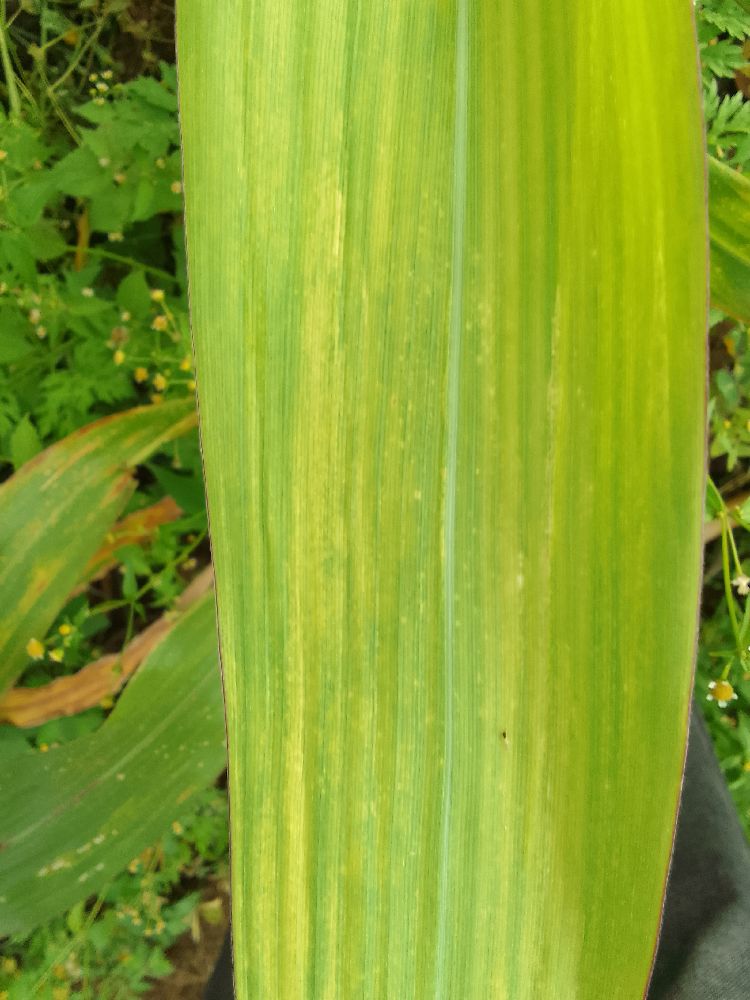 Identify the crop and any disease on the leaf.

maize, maize lethal necrosis
